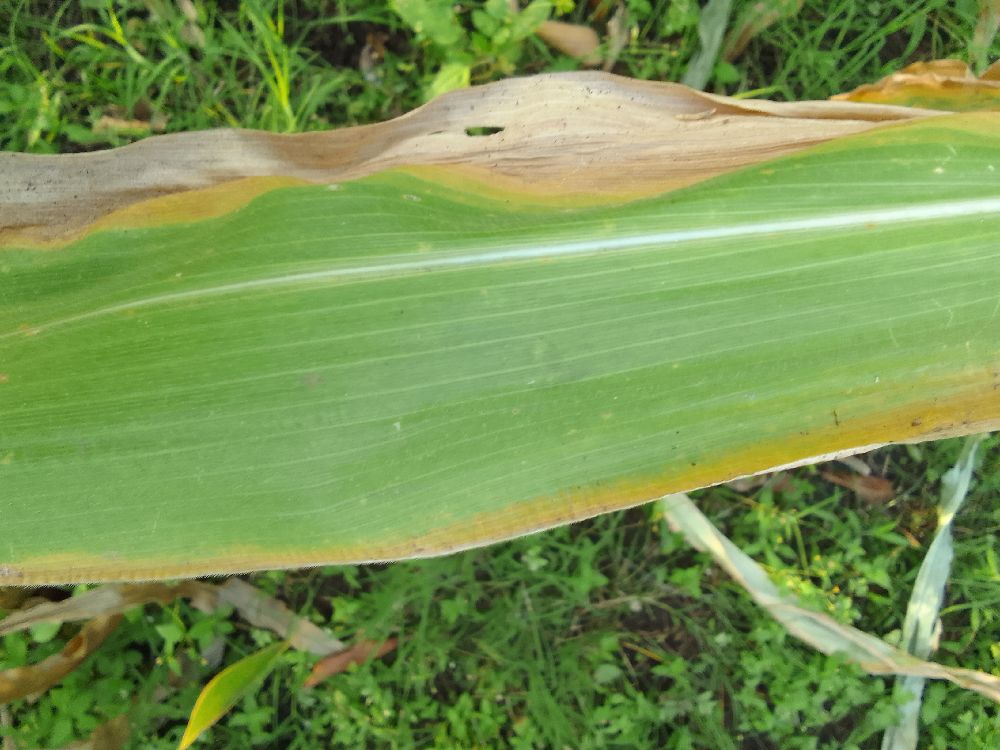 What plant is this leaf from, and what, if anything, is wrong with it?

maize, maize lethal necrosis
